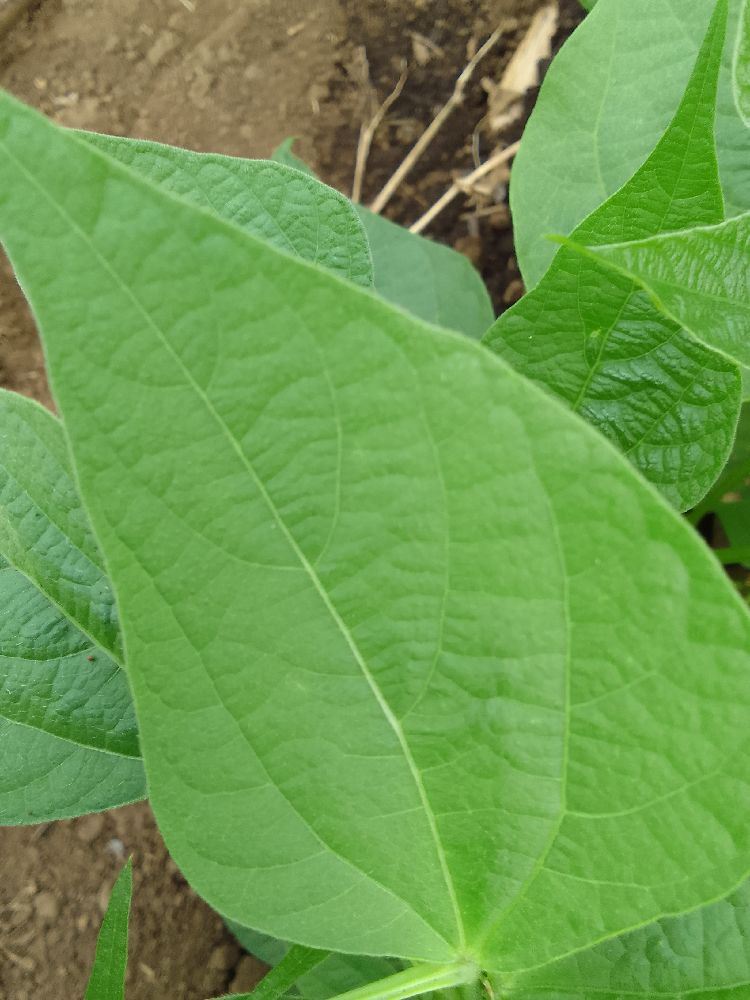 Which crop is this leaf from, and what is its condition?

common bean, healthy
